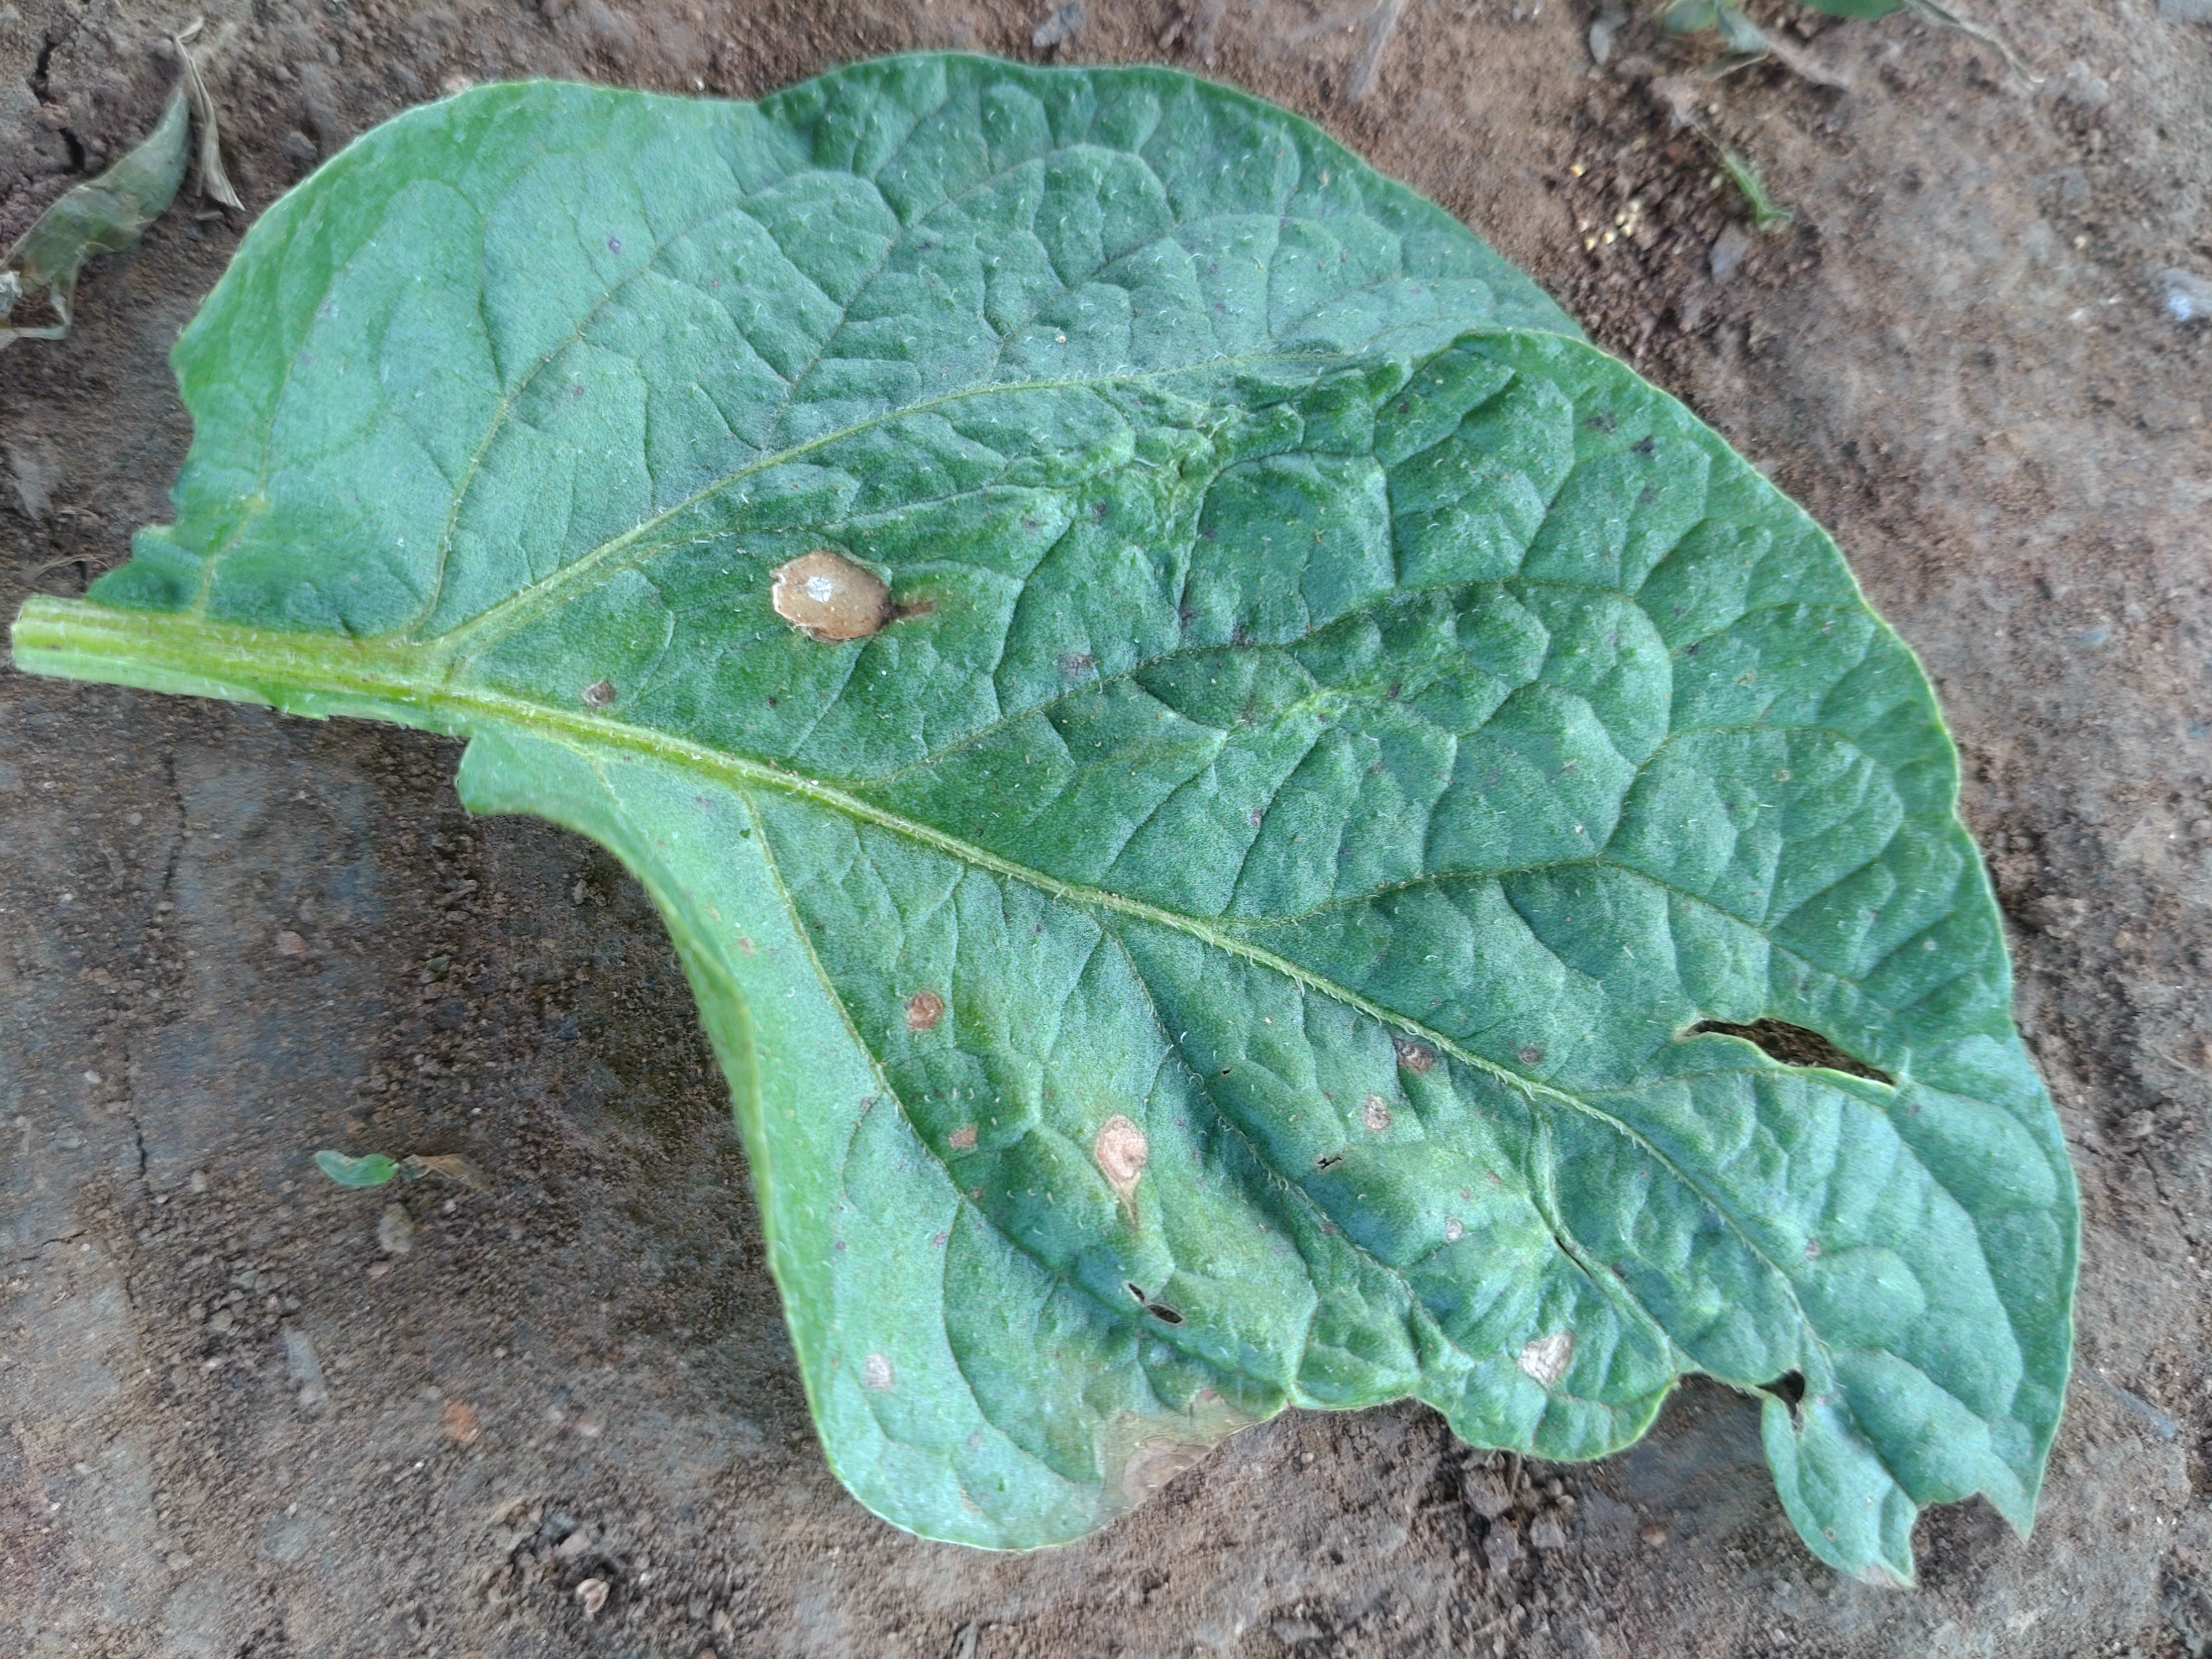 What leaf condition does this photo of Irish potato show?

early blight
